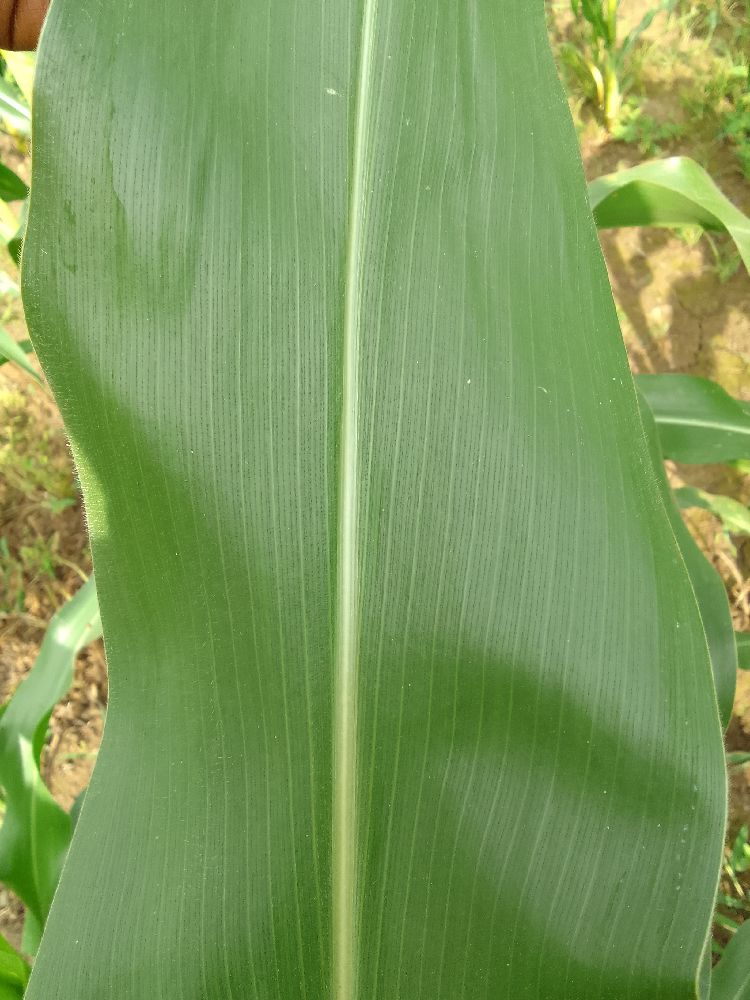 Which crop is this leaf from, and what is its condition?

maize, healthy
